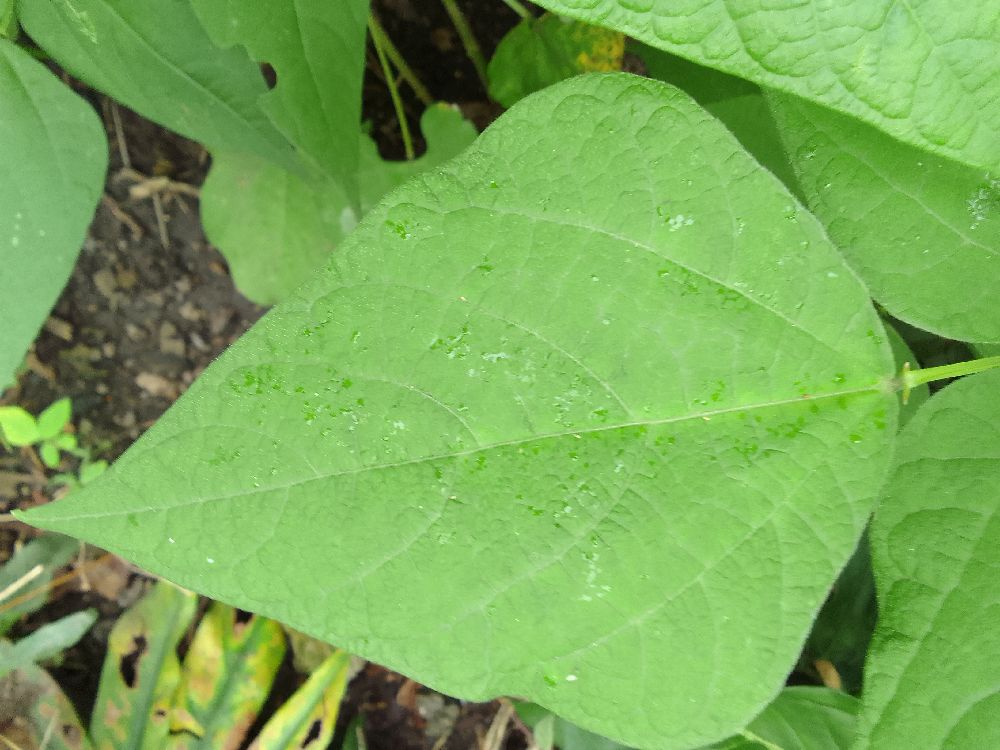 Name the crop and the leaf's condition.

common bean, healthy
